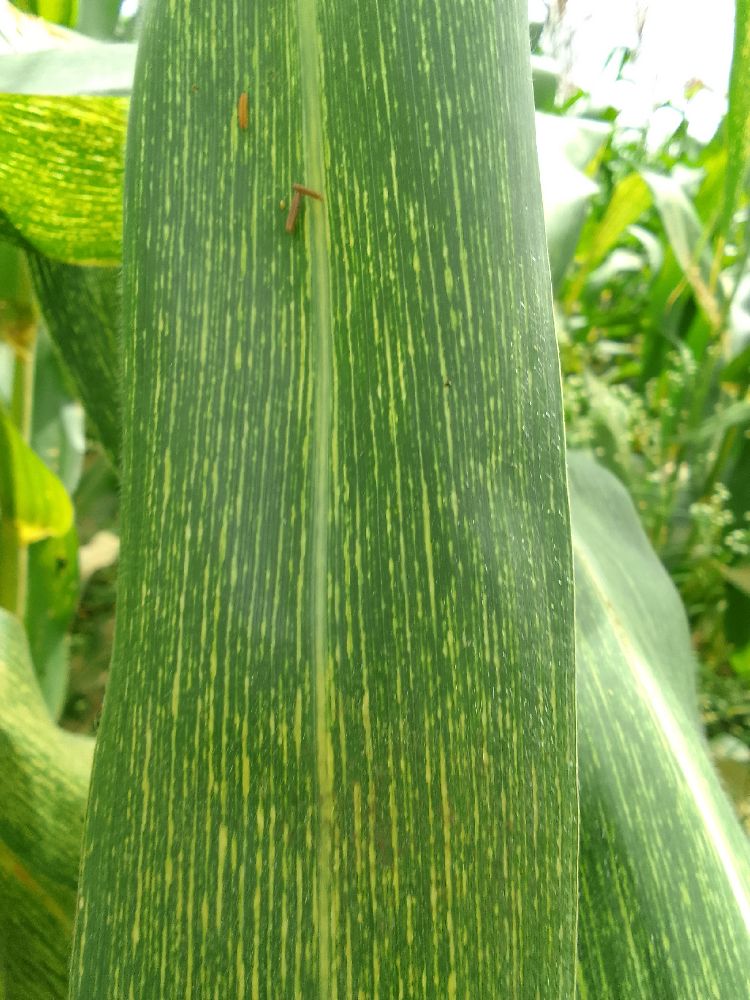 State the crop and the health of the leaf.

maize, maize streak virus
